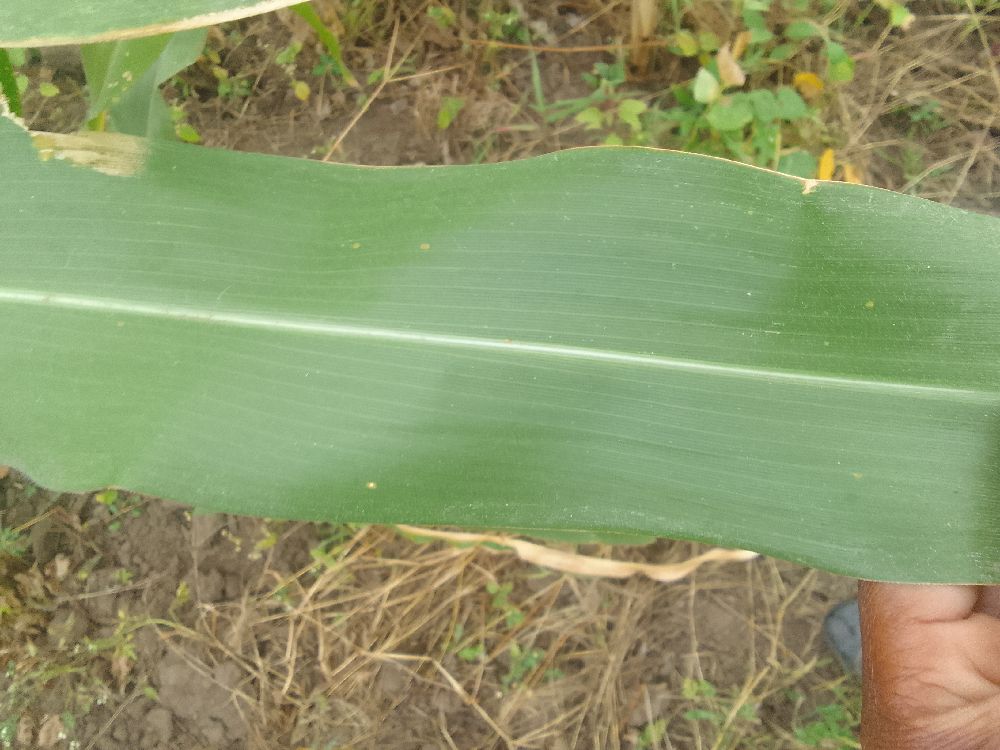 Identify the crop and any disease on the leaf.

maize, healthy
